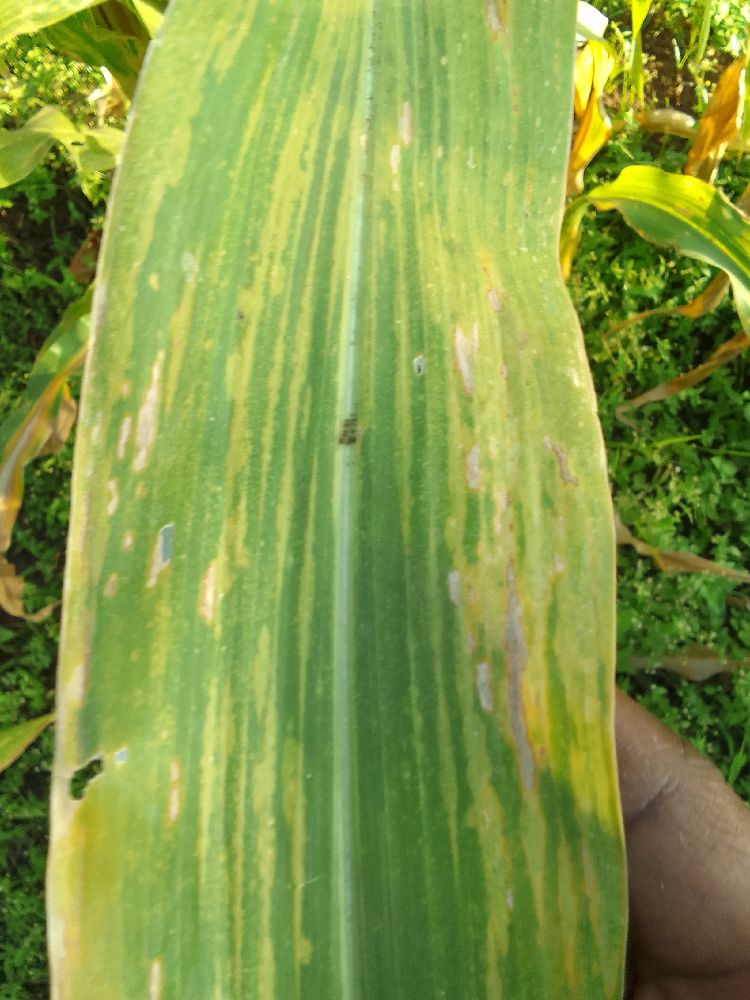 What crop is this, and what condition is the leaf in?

maize, maize lethal necrosis
